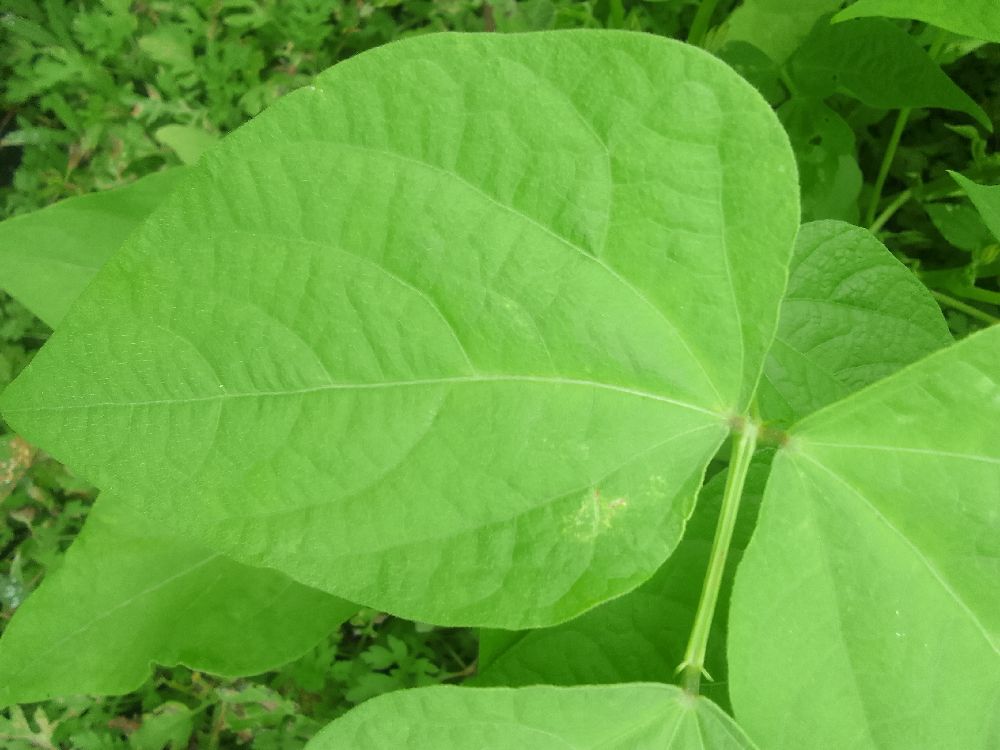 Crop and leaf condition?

common bean, healthy
